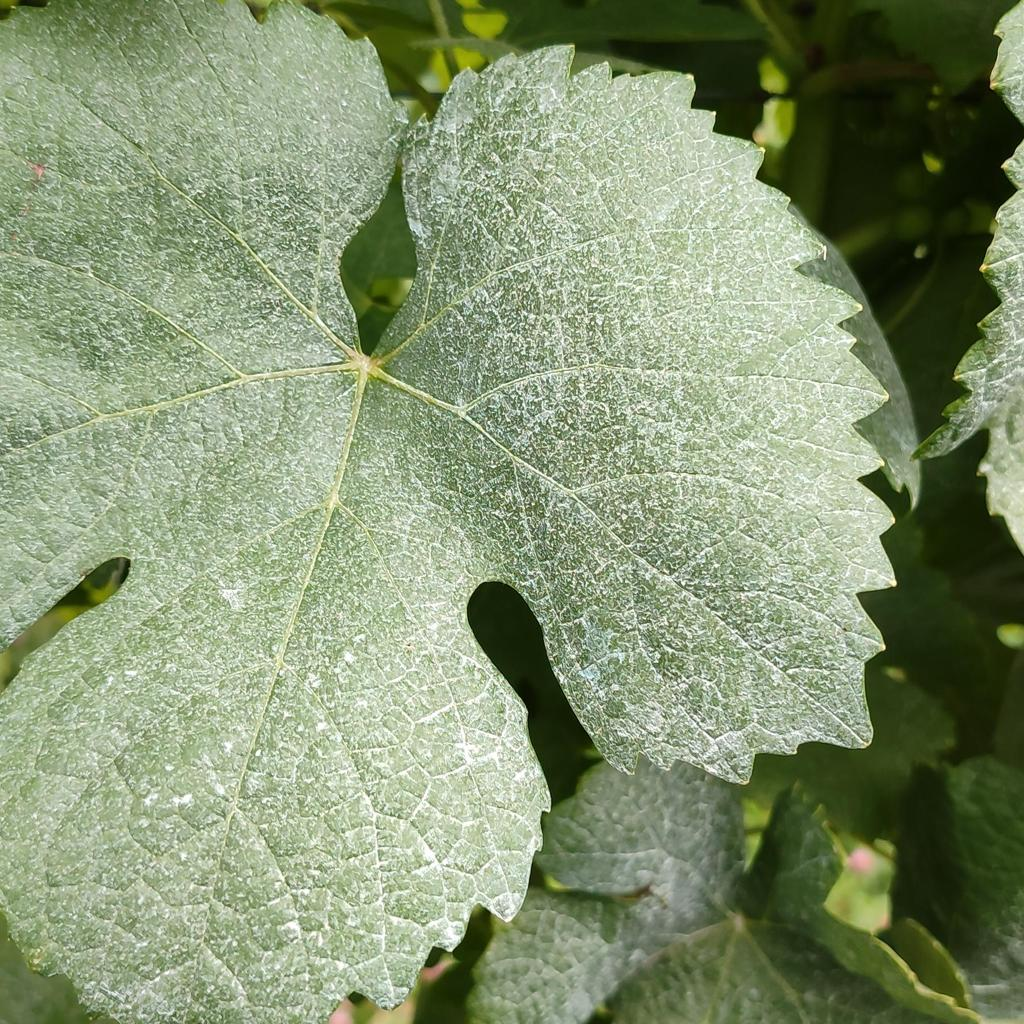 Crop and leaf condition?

grapevine, healthy
